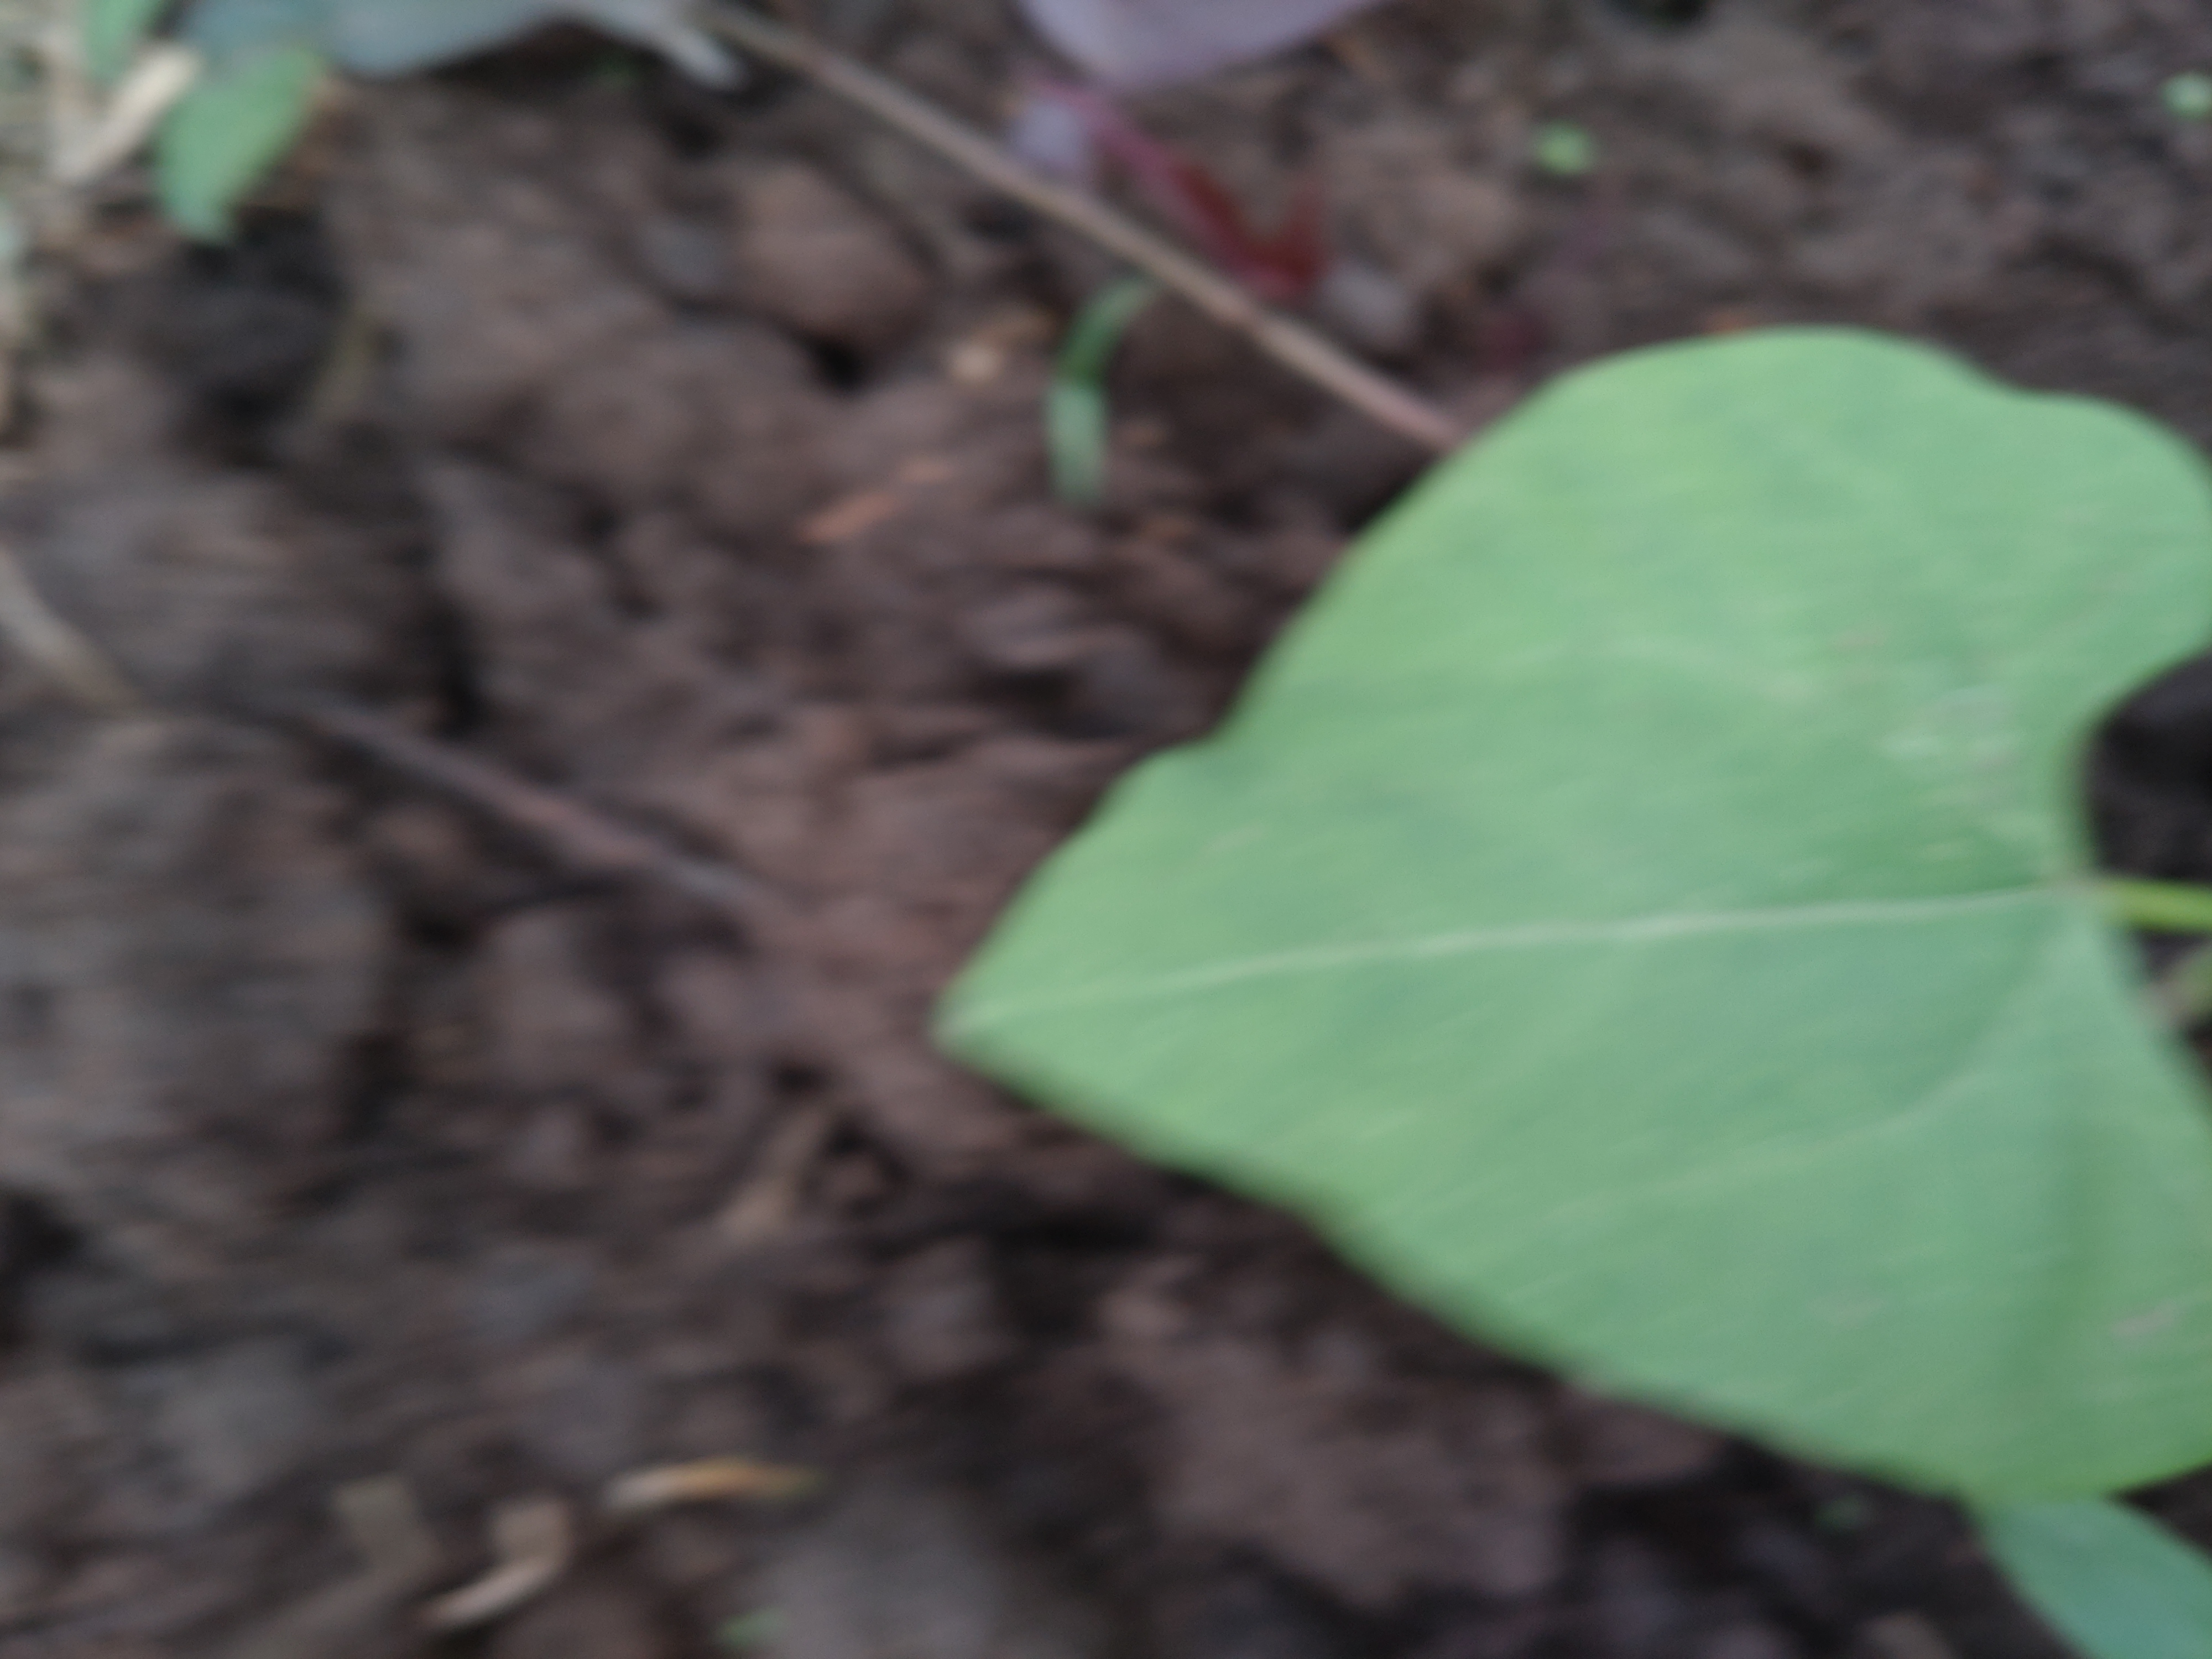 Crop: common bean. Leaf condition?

healthy
